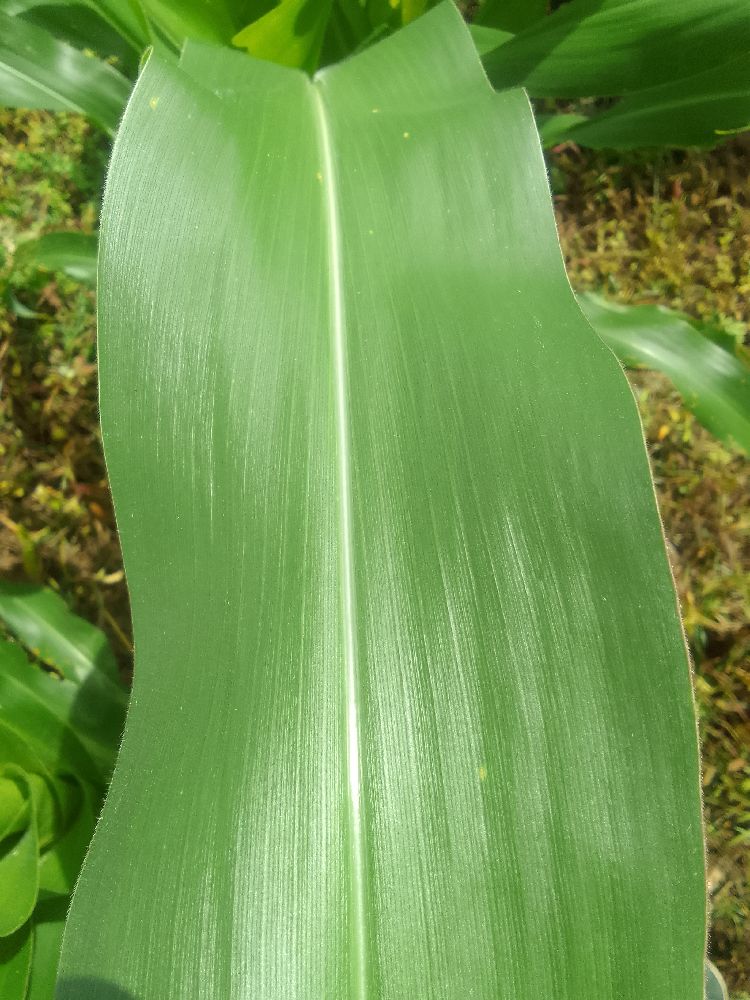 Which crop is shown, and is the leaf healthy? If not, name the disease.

maize, healthy
